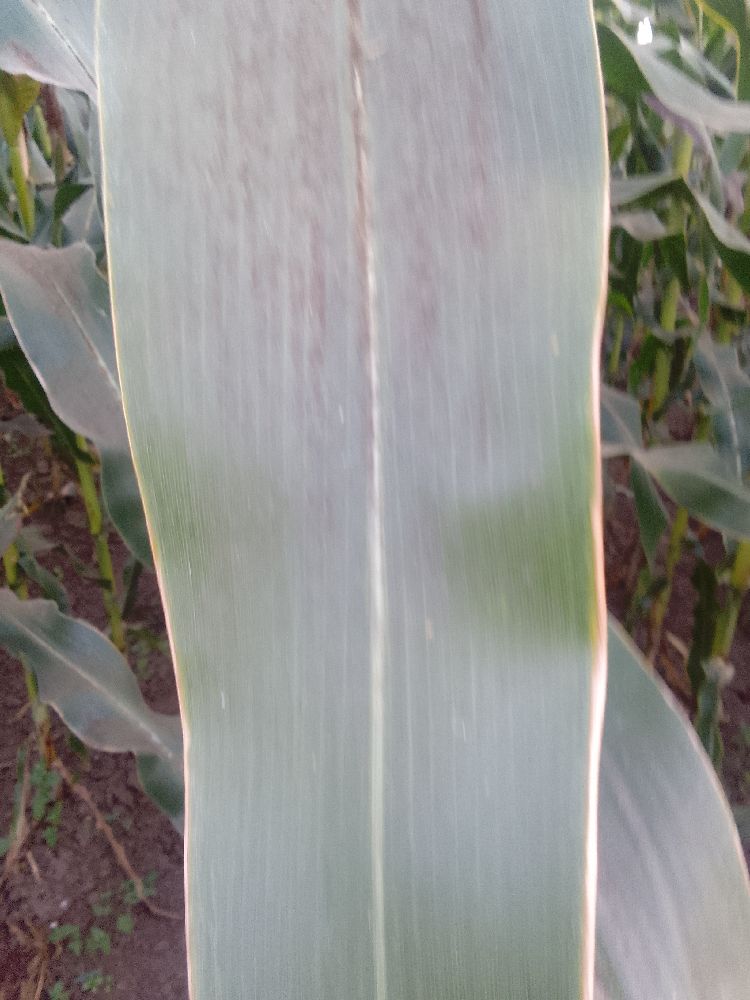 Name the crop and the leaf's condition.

maize, healthy
